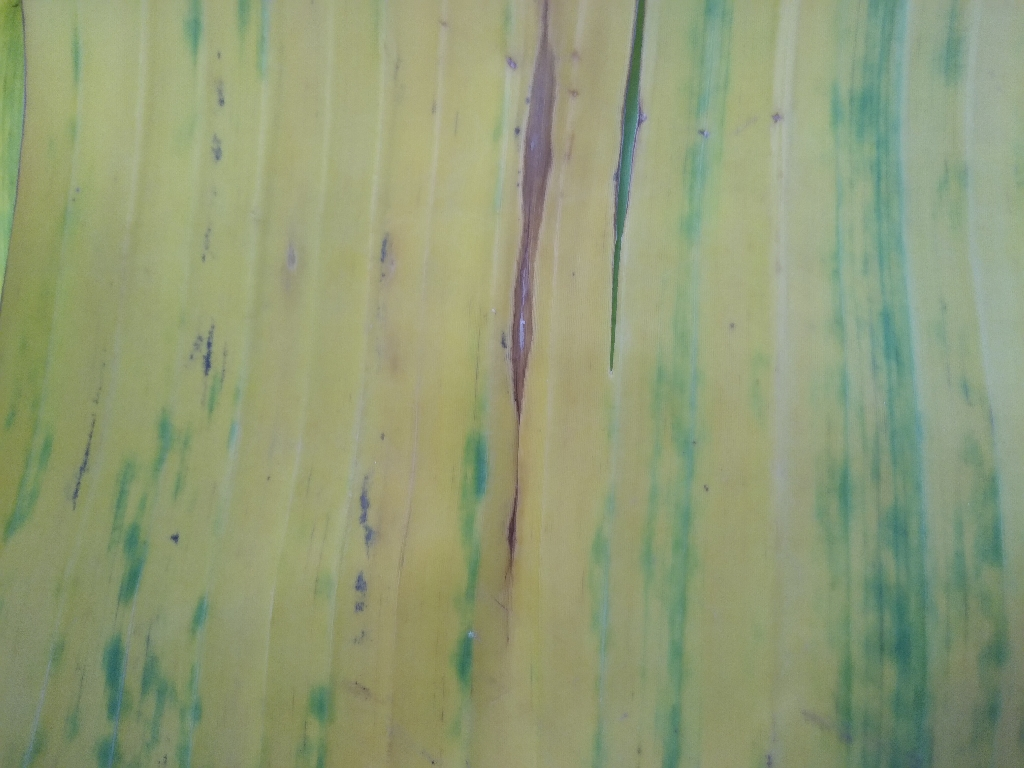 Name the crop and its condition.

banana, fusarium wilt race 1
